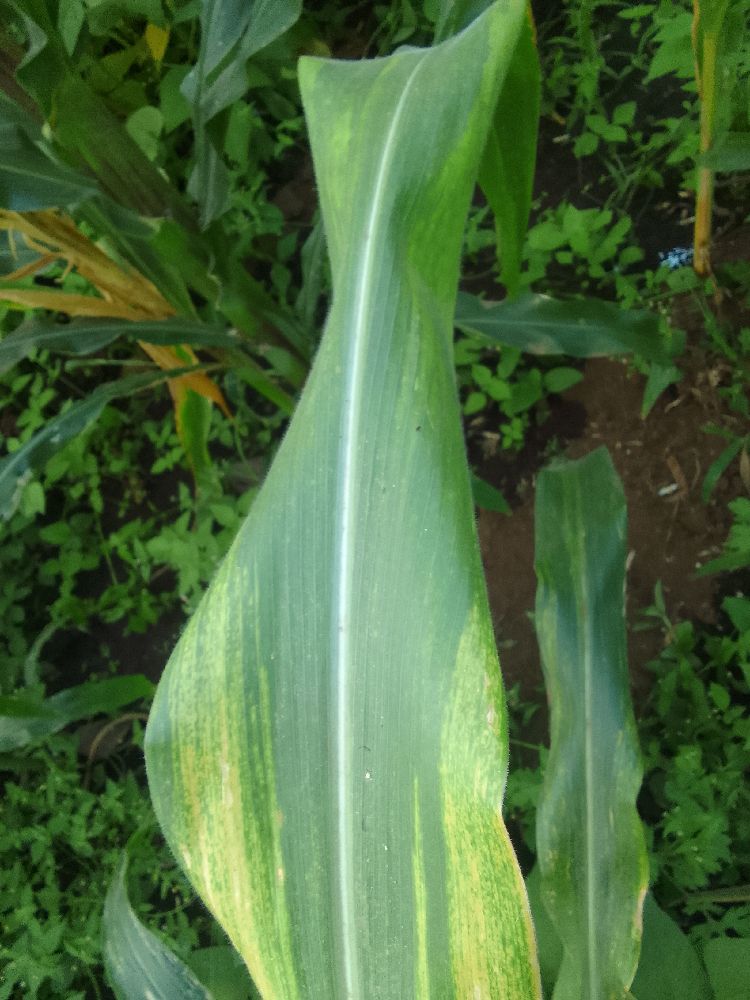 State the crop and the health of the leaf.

maize, maize lethal necrosis
